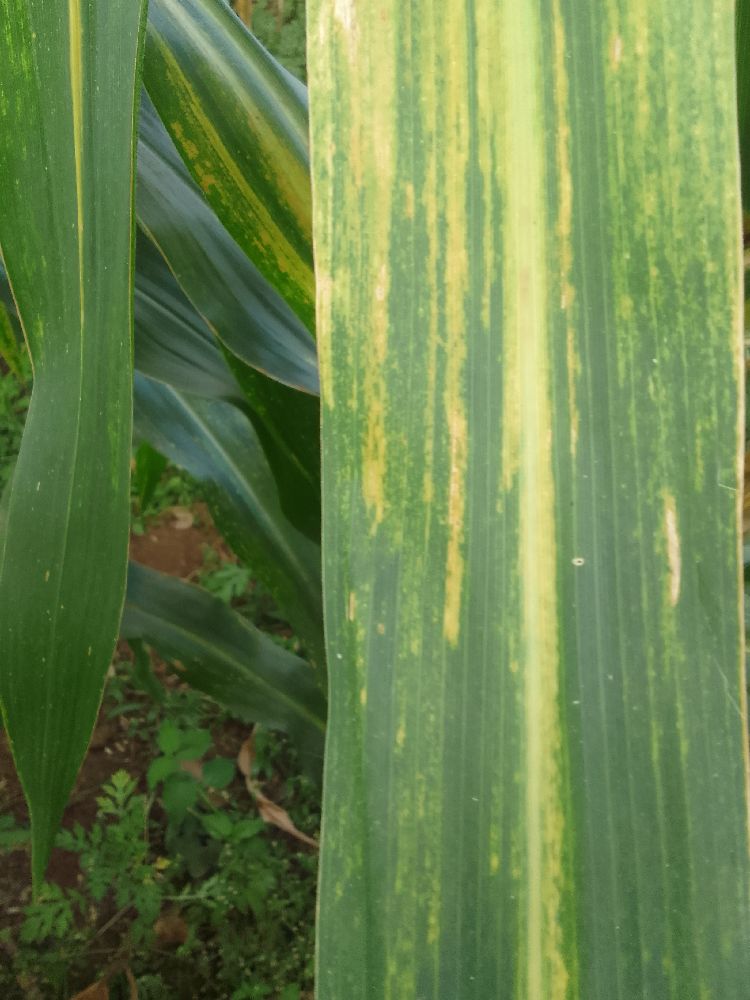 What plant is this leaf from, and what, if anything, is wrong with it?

maize, maize lethal necrosis
